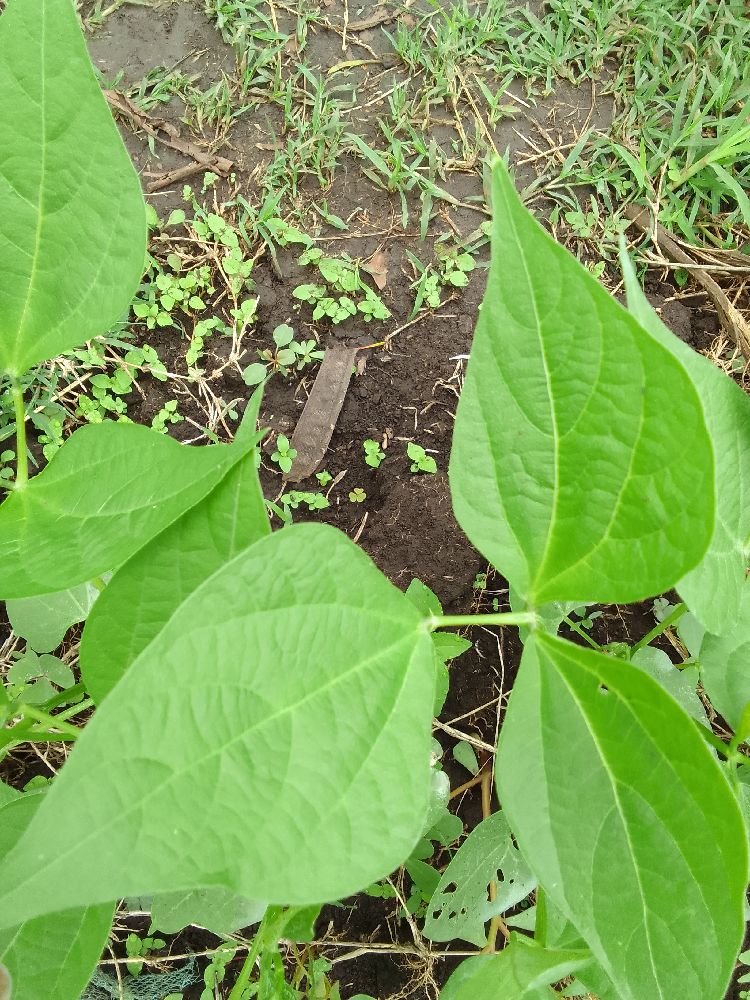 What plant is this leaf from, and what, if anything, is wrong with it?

common bean, healthy
